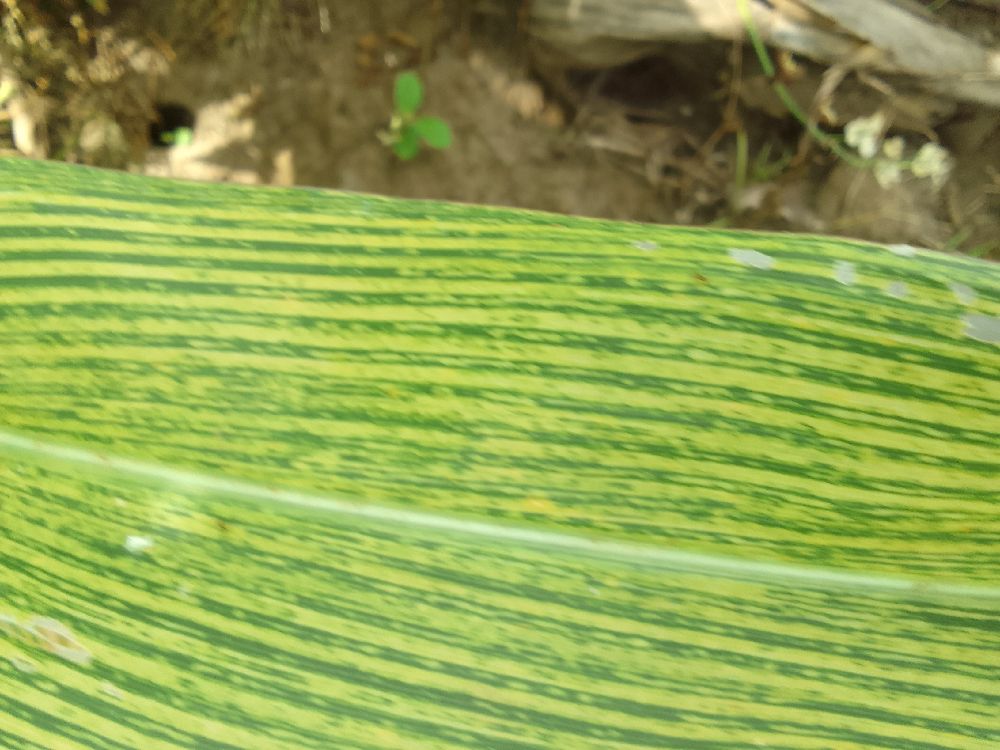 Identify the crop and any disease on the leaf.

maize, maize streak virus
